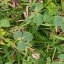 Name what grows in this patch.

unstructured weed
